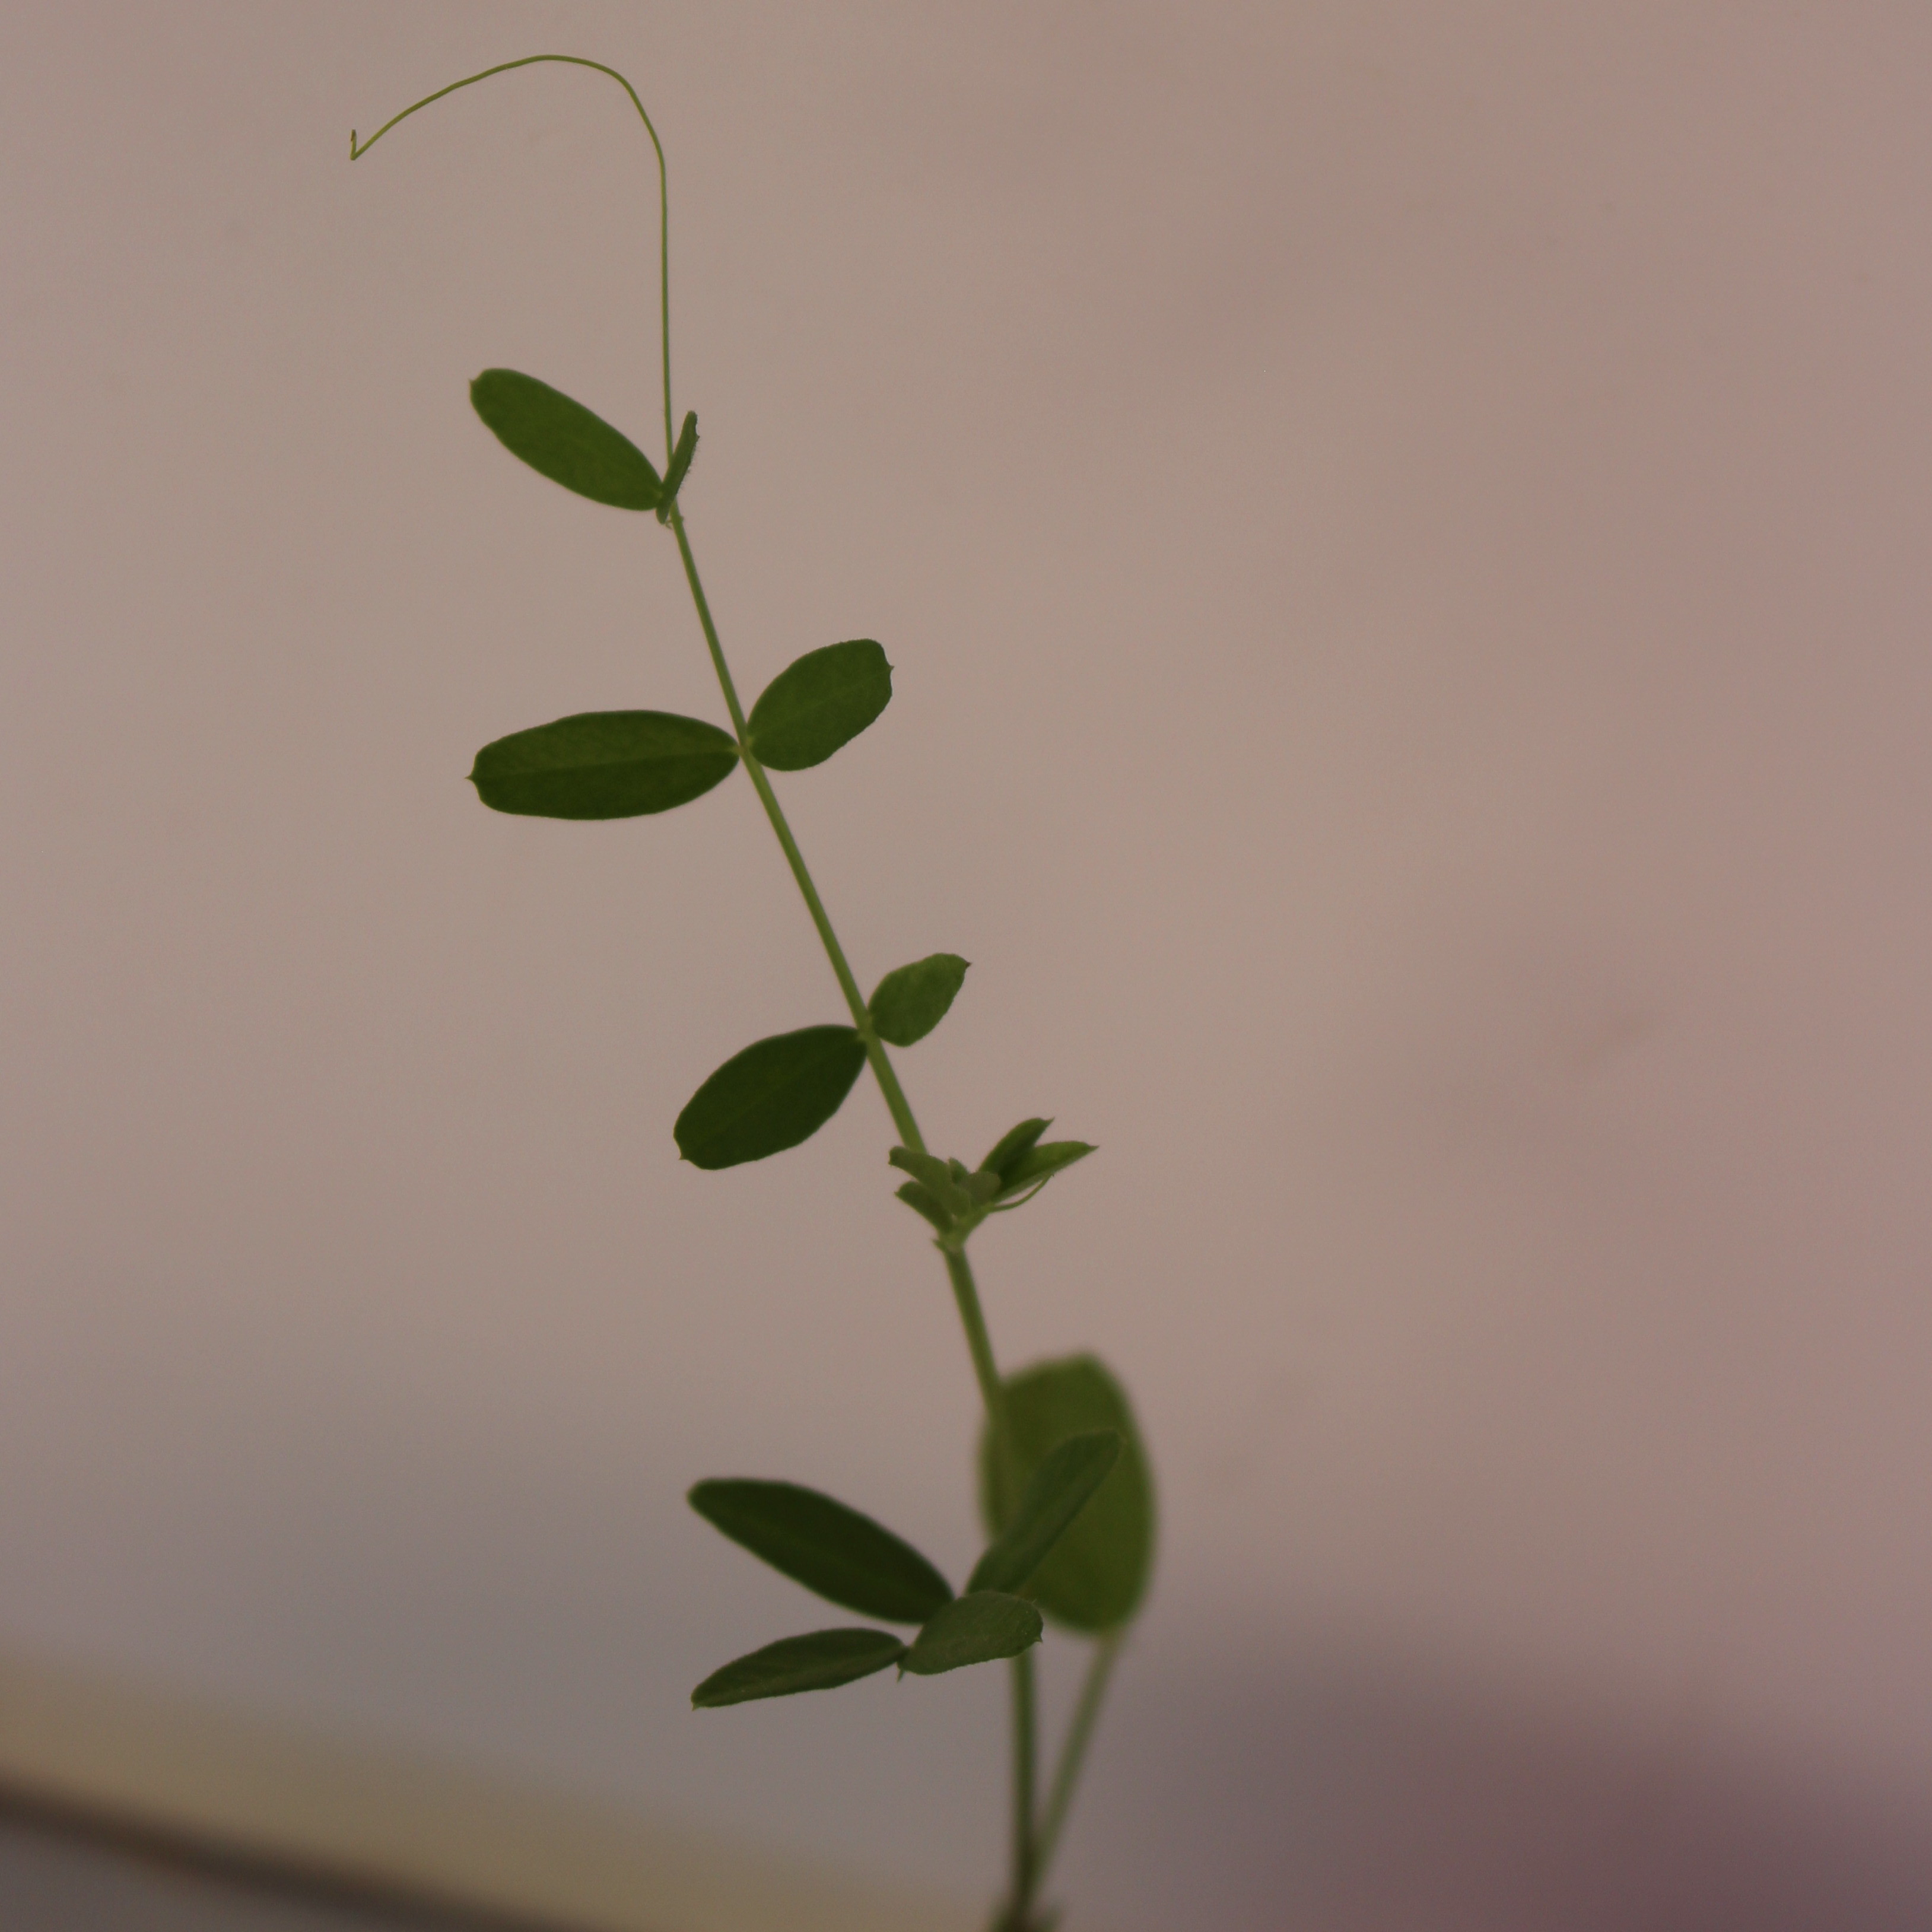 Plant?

Vicia sativa
